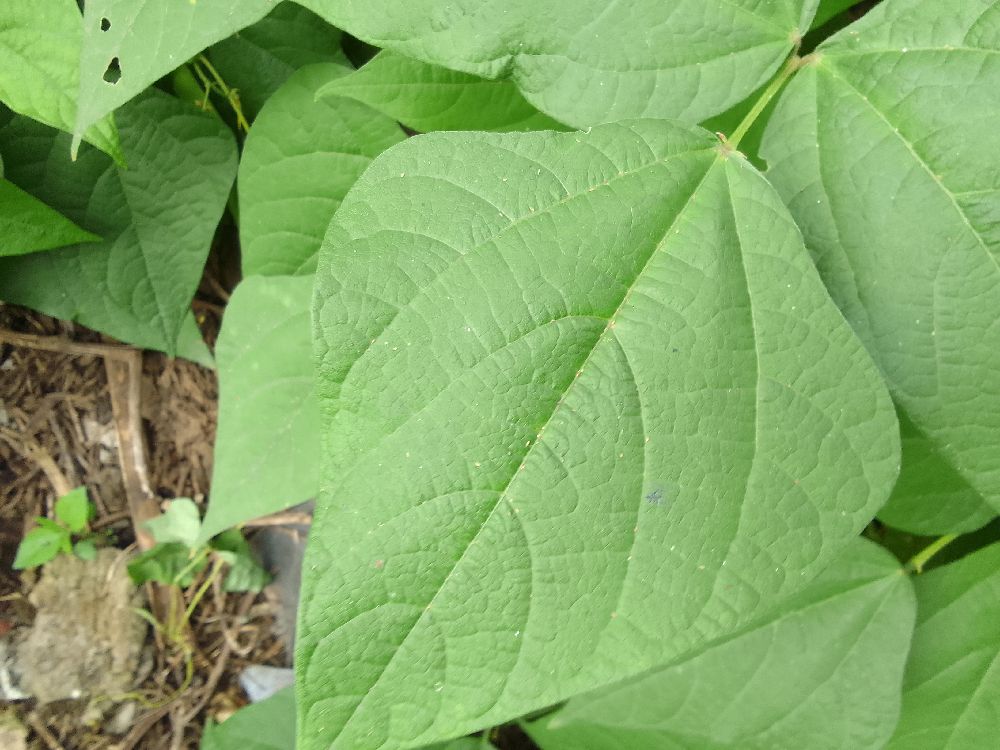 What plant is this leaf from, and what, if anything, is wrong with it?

common bean, healthy
